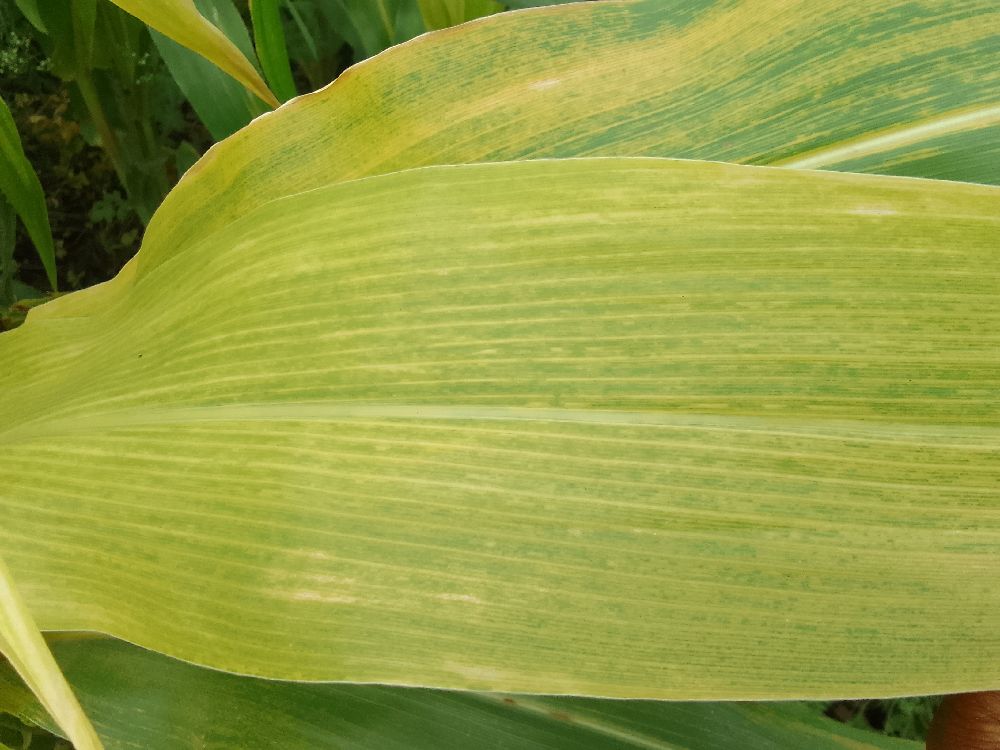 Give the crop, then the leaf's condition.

maize, maize lethal necrosis
